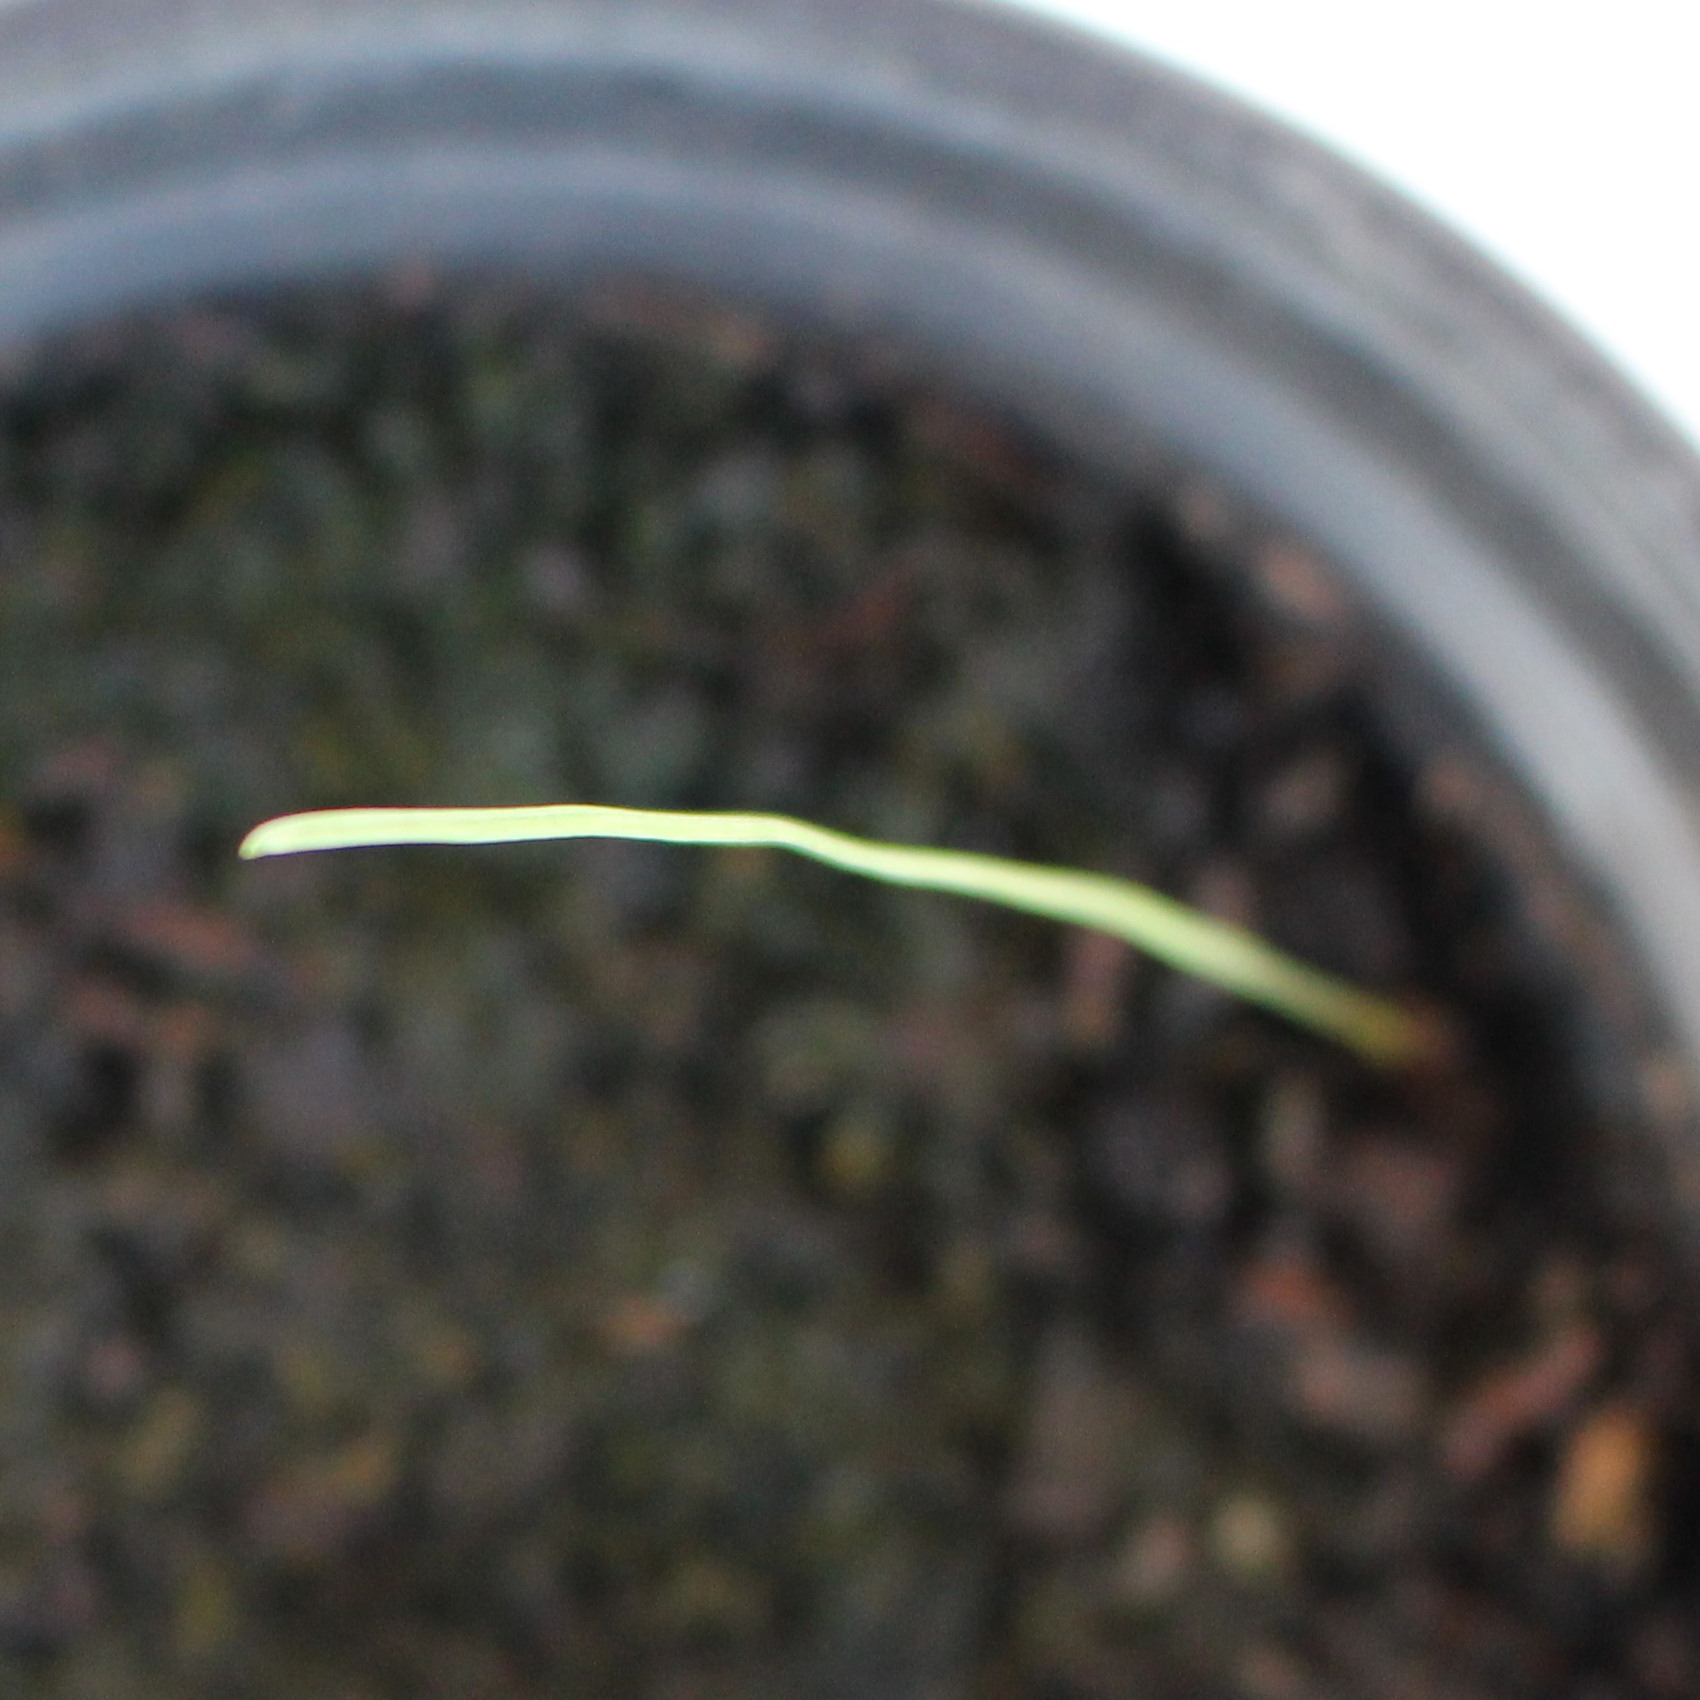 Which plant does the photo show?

Lolium multiflorum
